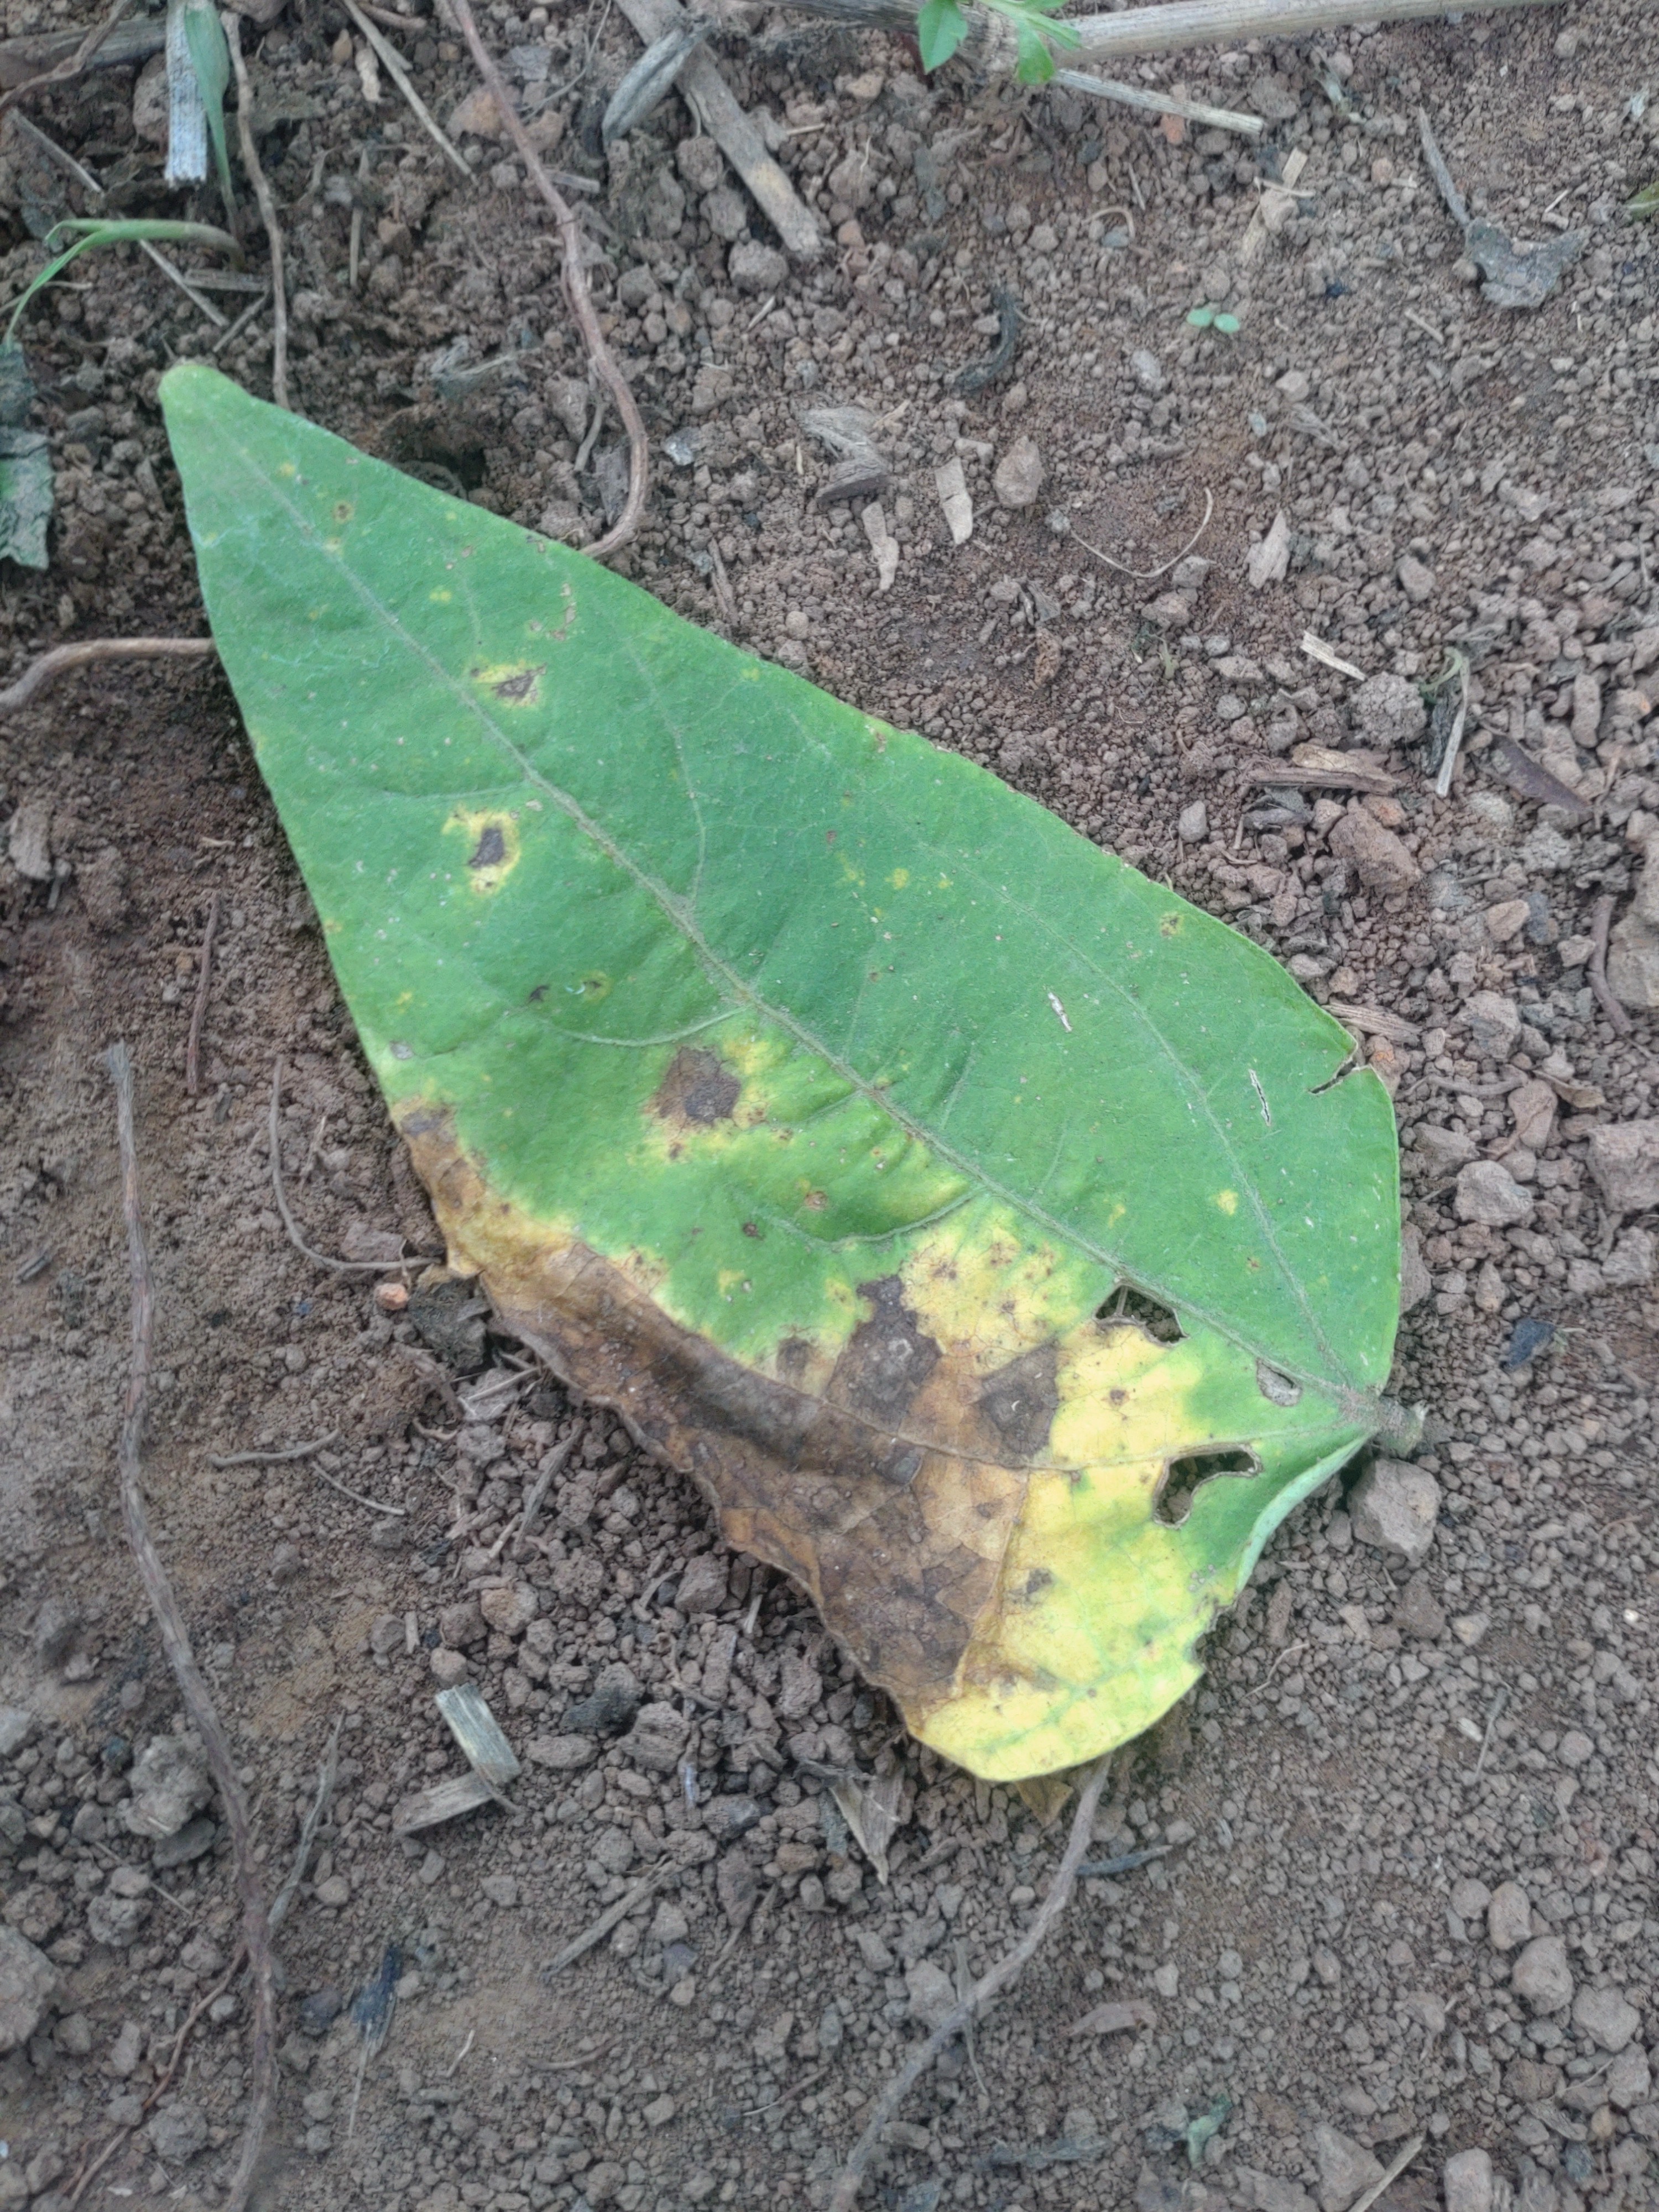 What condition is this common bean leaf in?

anthracnose
